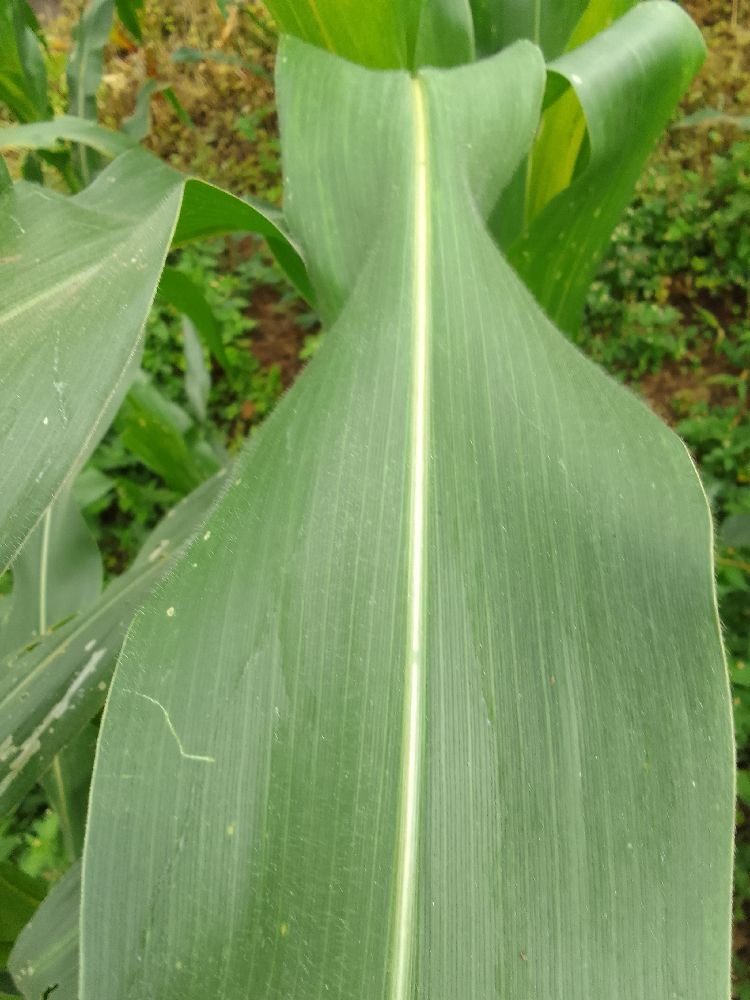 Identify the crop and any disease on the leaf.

maize, healthy
